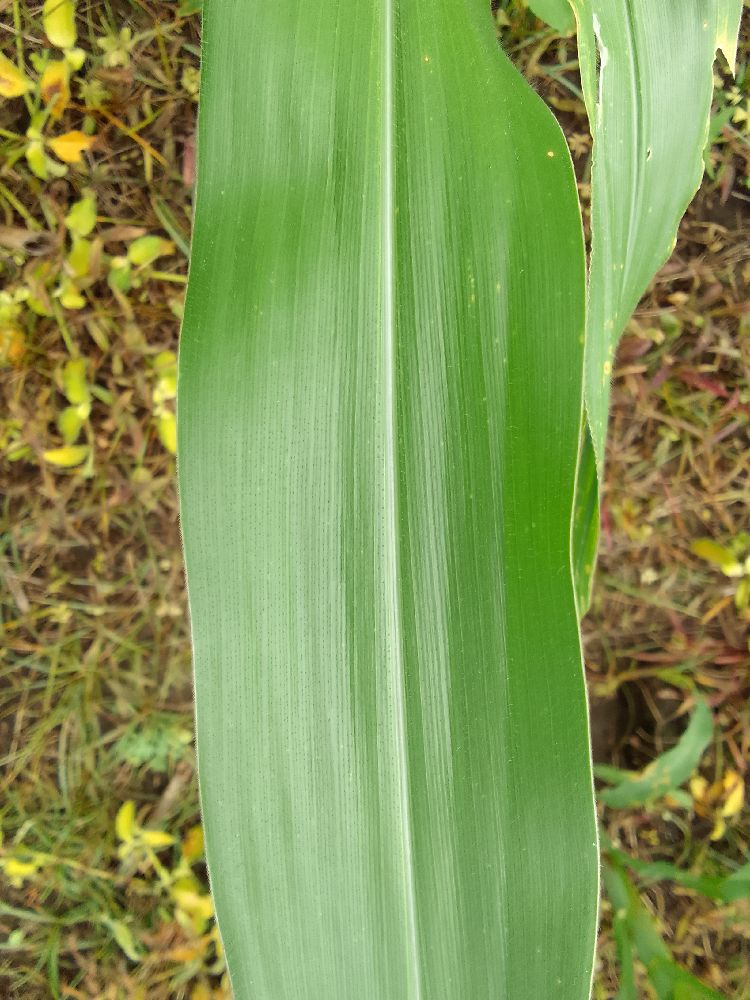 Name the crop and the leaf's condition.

maize, healthy
